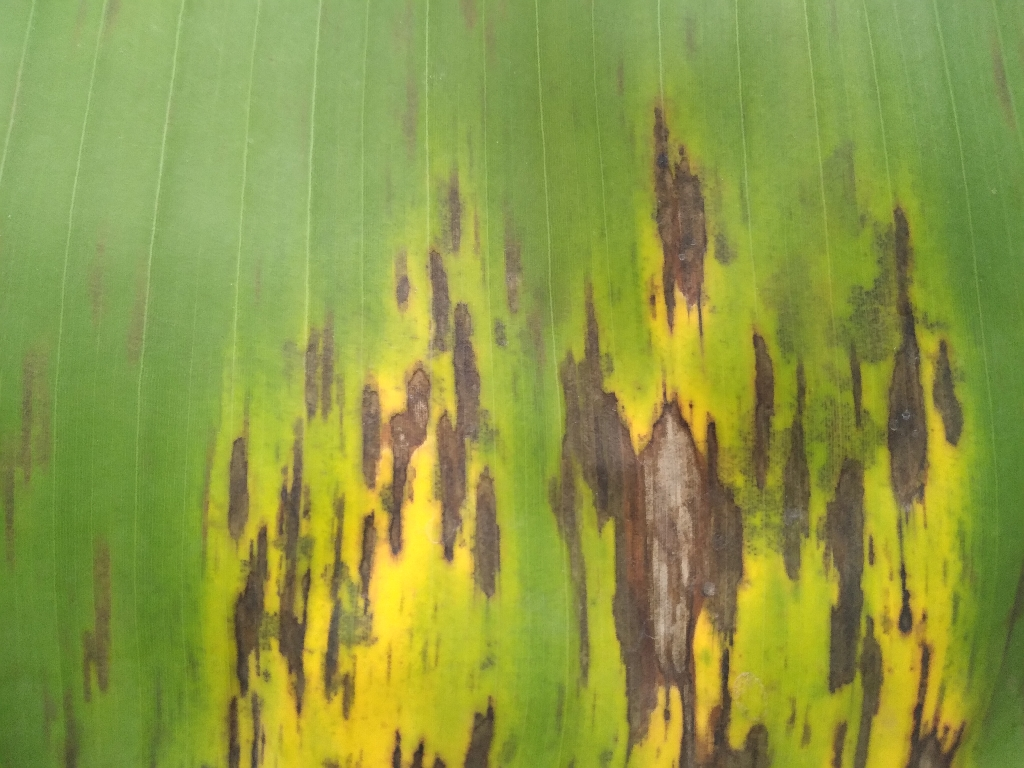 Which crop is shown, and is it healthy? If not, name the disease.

banana, black sigatoka
